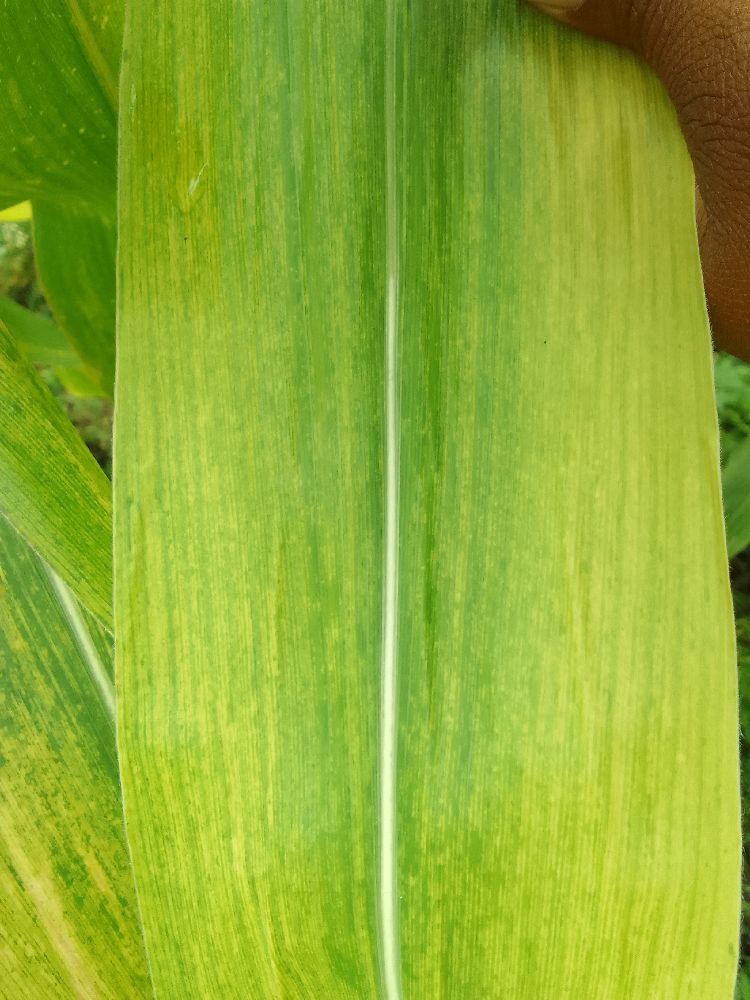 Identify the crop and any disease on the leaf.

maize, maize lethal necrosis
